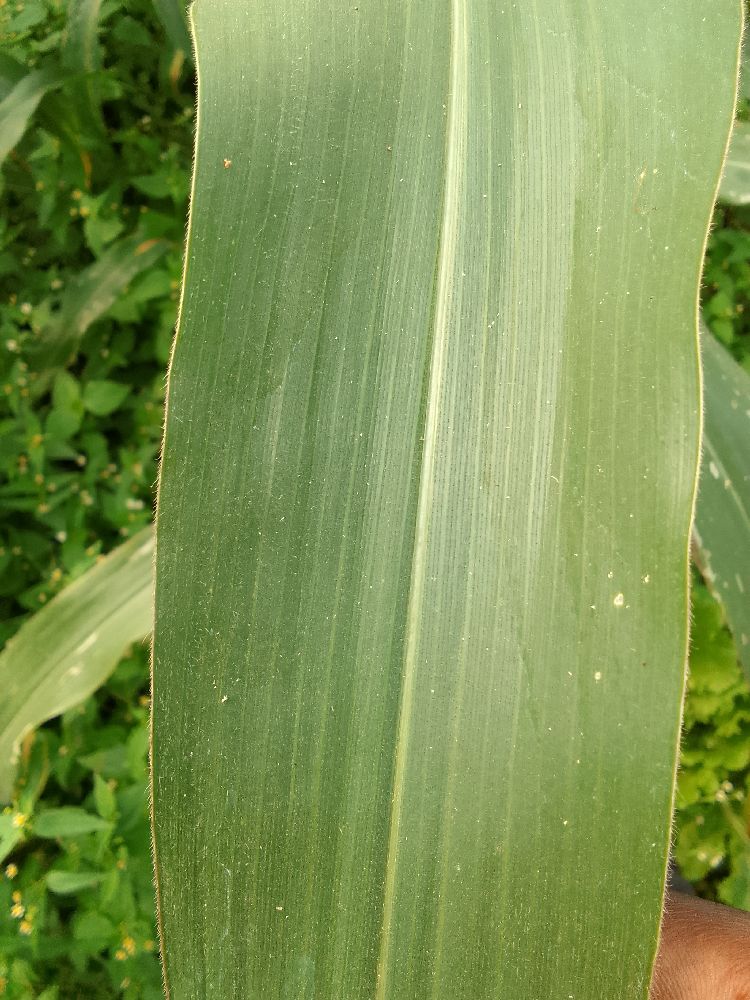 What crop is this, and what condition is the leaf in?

maize, healthy
